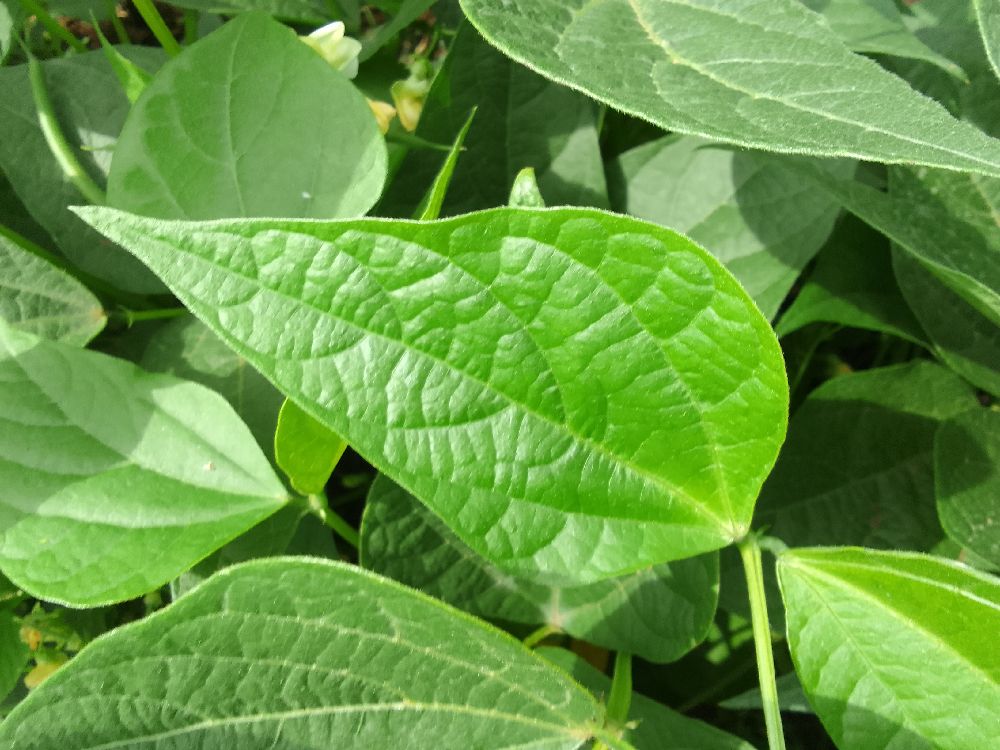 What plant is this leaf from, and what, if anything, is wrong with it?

common bean, healthy
